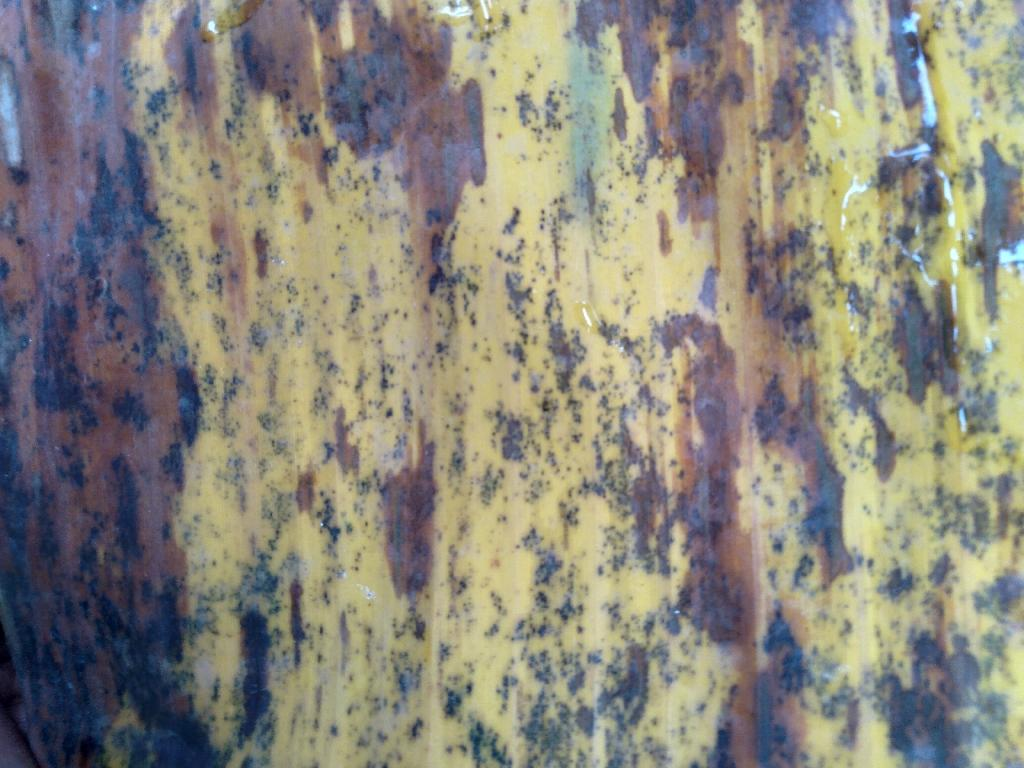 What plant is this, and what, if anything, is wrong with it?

banana, black sigatoka
